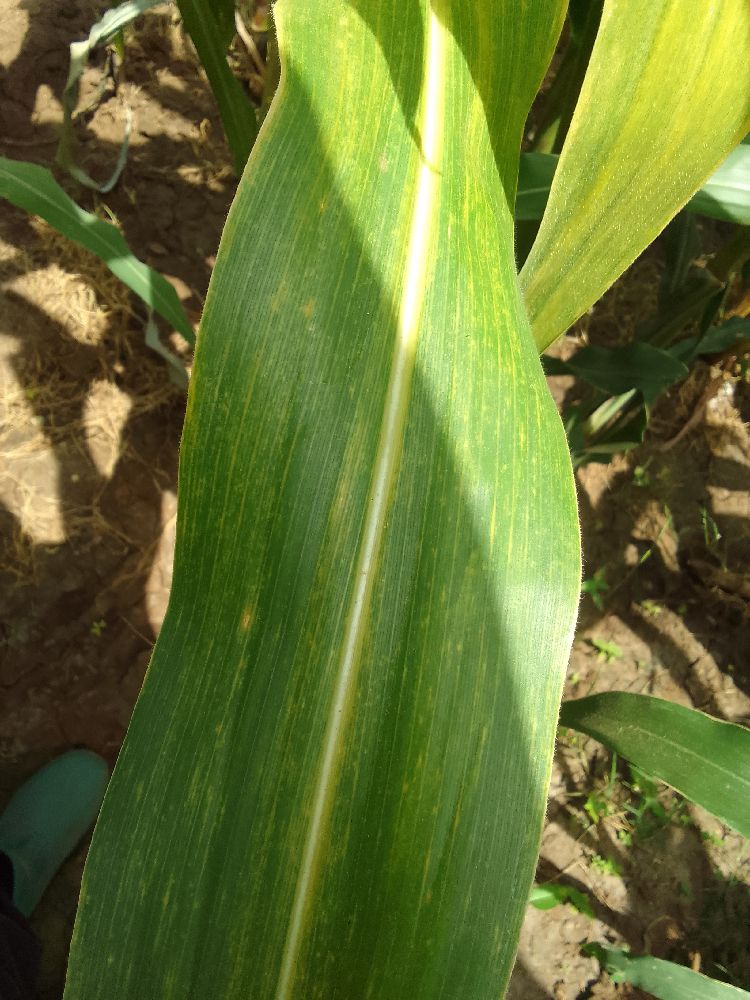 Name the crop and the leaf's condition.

maize, maize lethal necrosis
